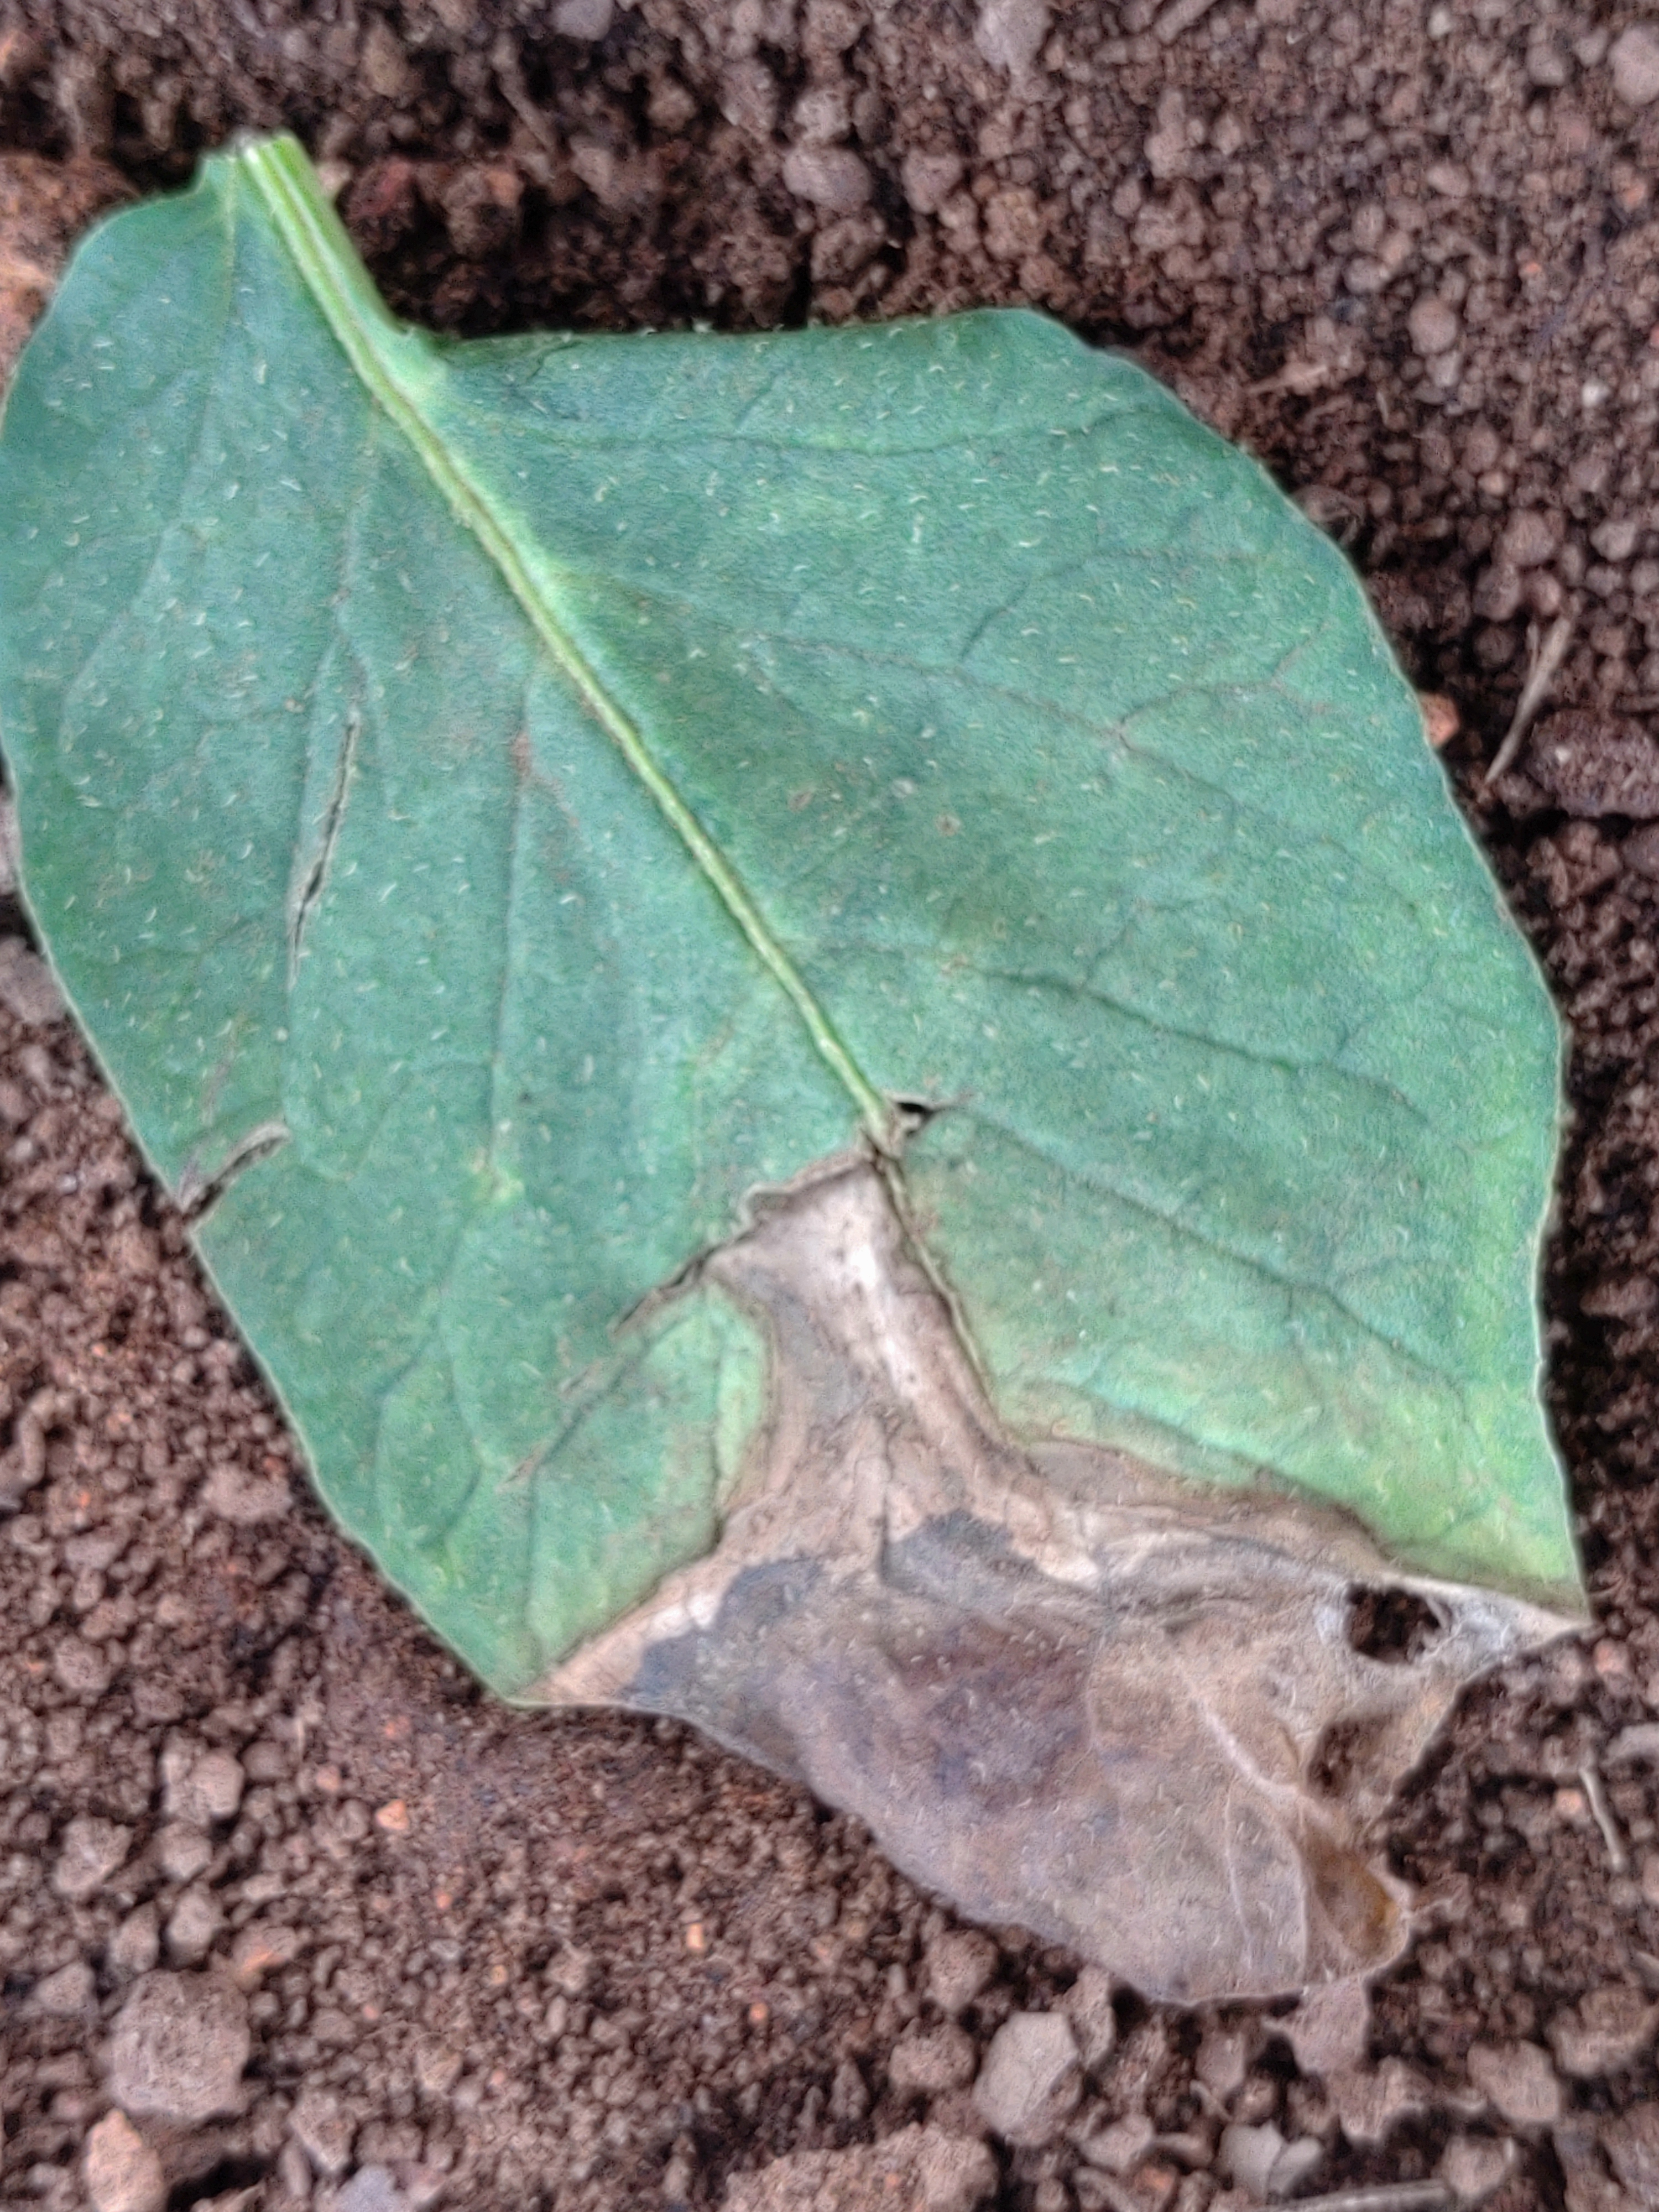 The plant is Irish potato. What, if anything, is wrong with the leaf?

early blight
